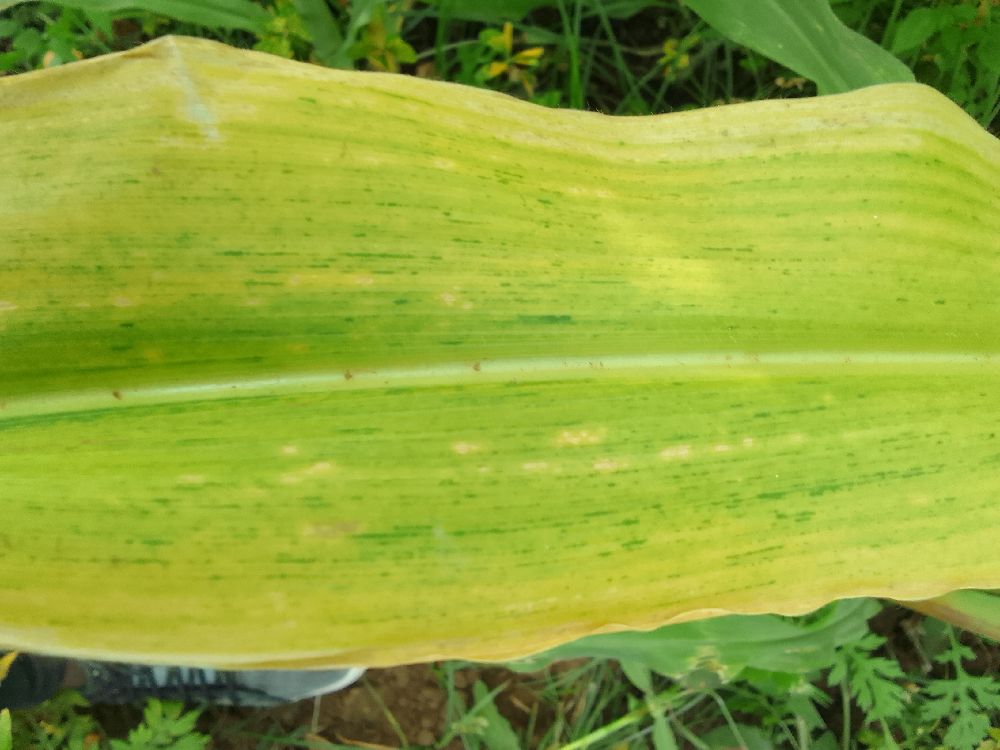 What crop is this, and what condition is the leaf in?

maize, maize lethal necrosis
